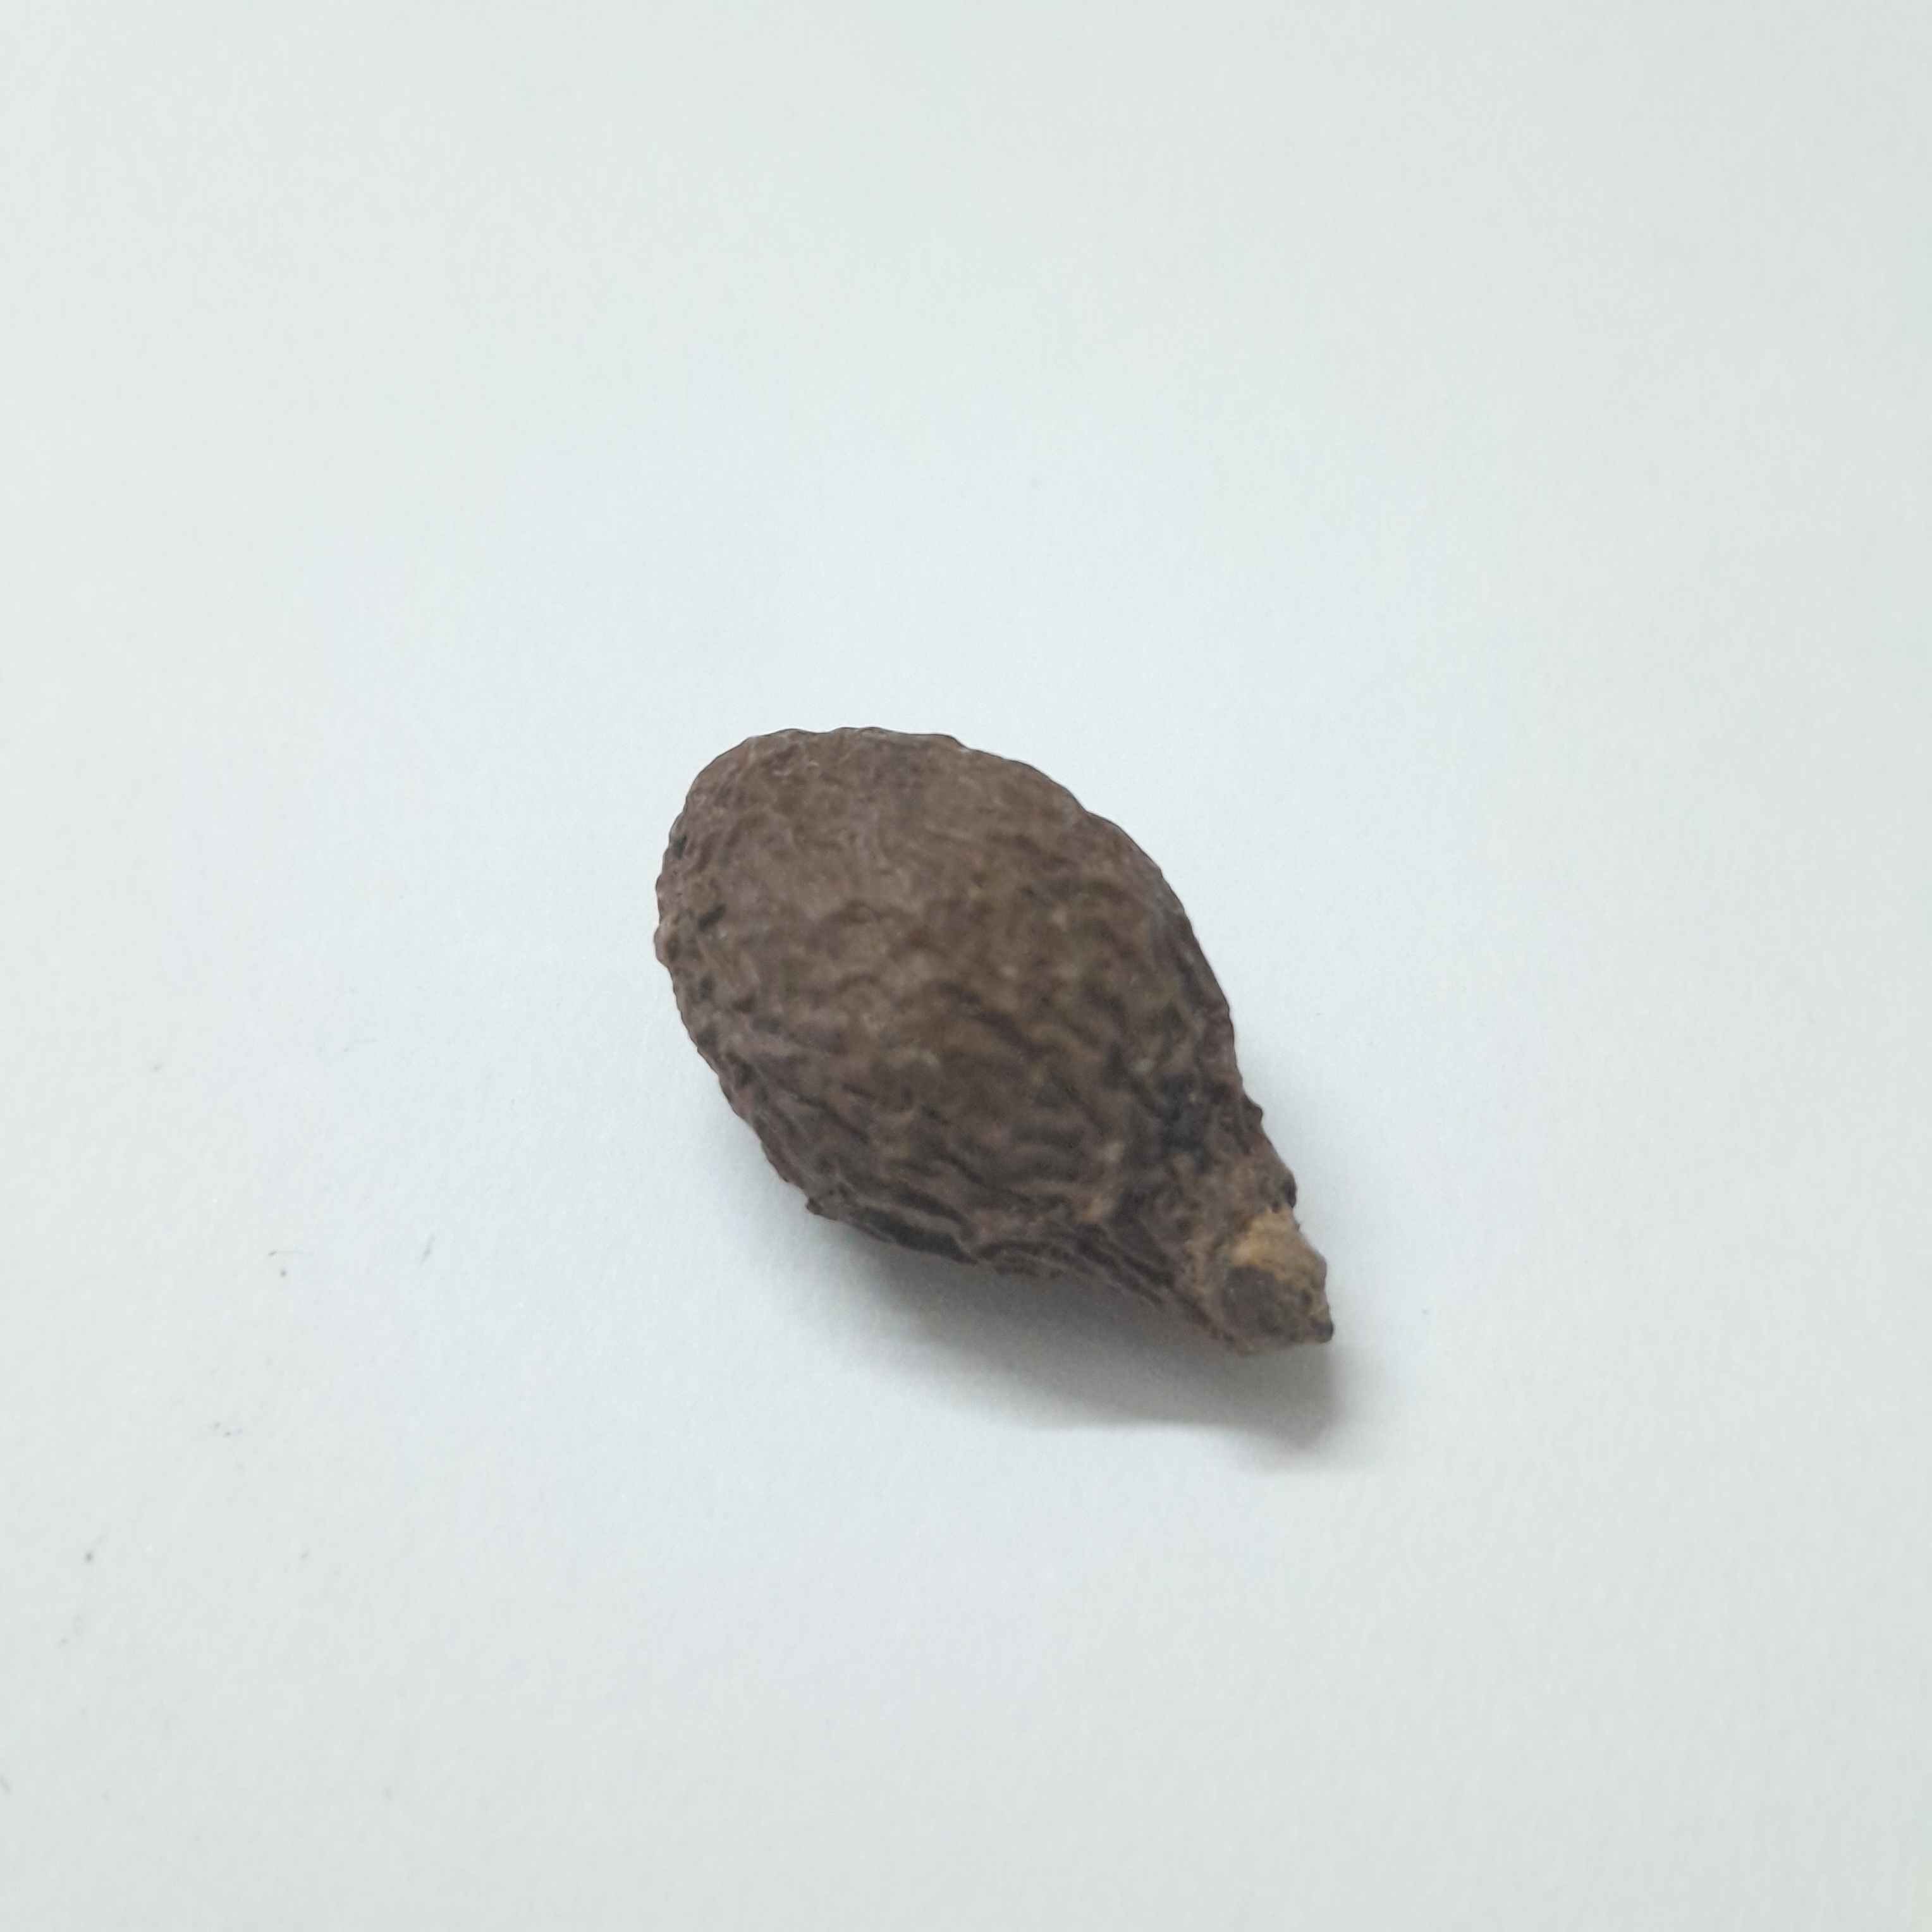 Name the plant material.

niranjanphal
